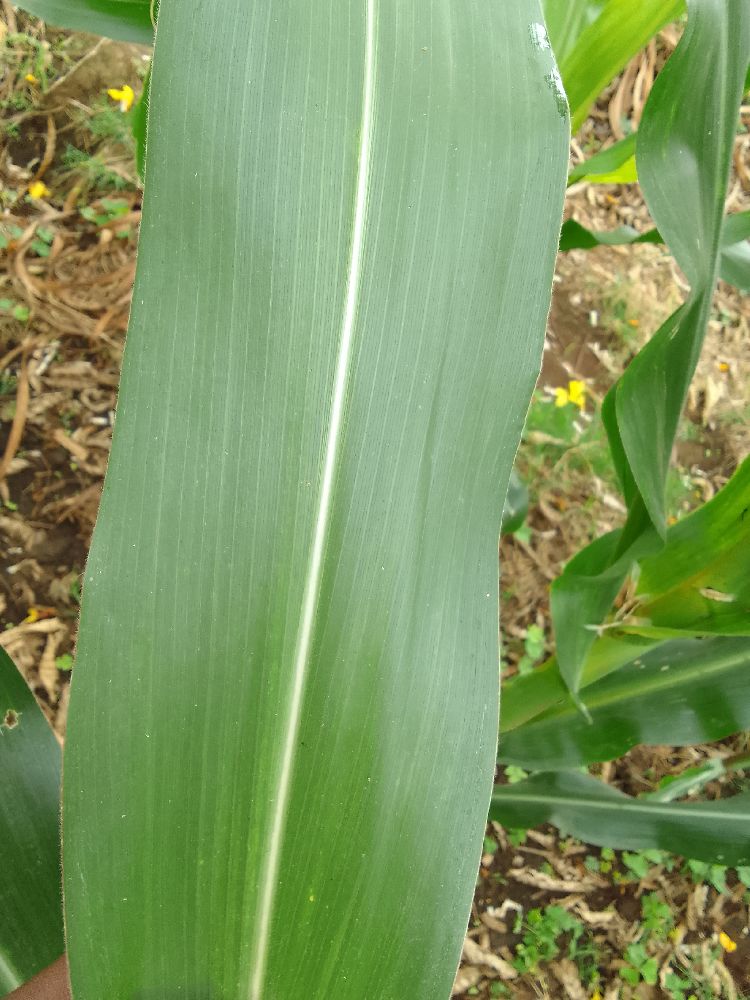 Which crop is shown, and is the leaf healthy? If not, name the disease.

maize, healthy
